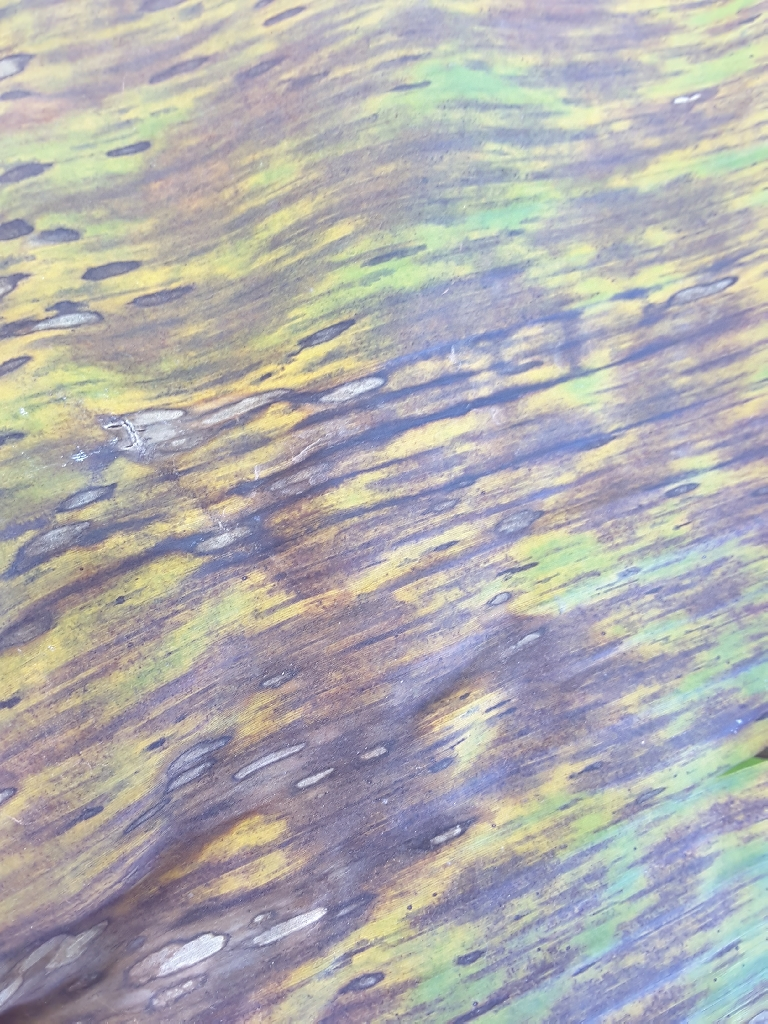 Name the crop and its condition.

banana, black sigatoka
